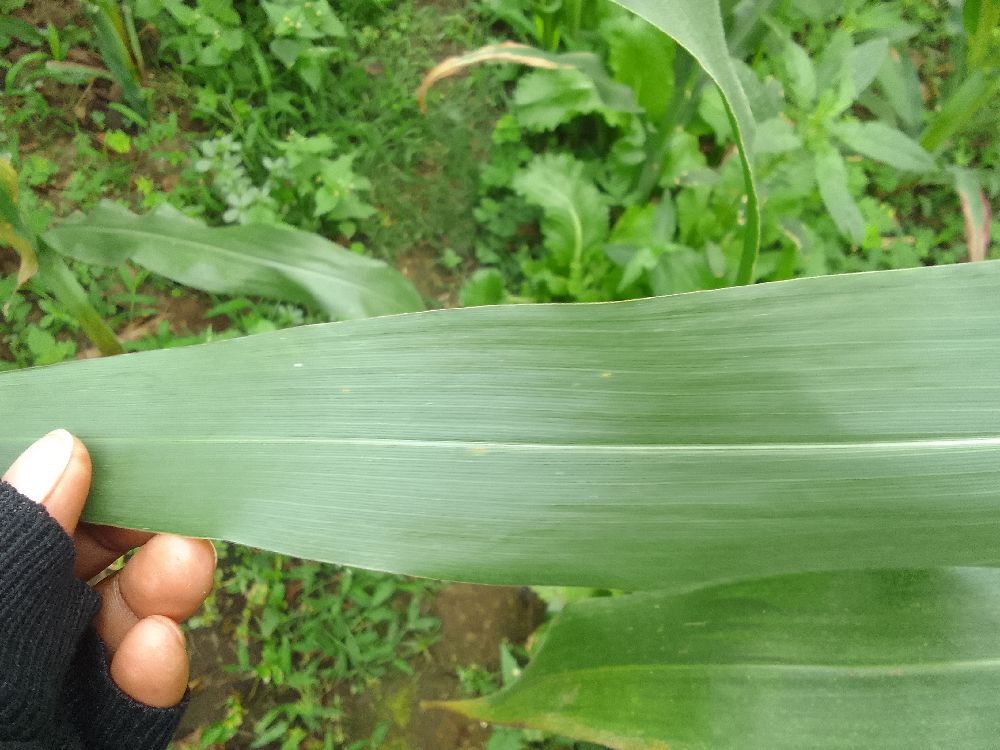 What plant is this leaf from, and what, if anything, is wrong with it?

maize, healthy
